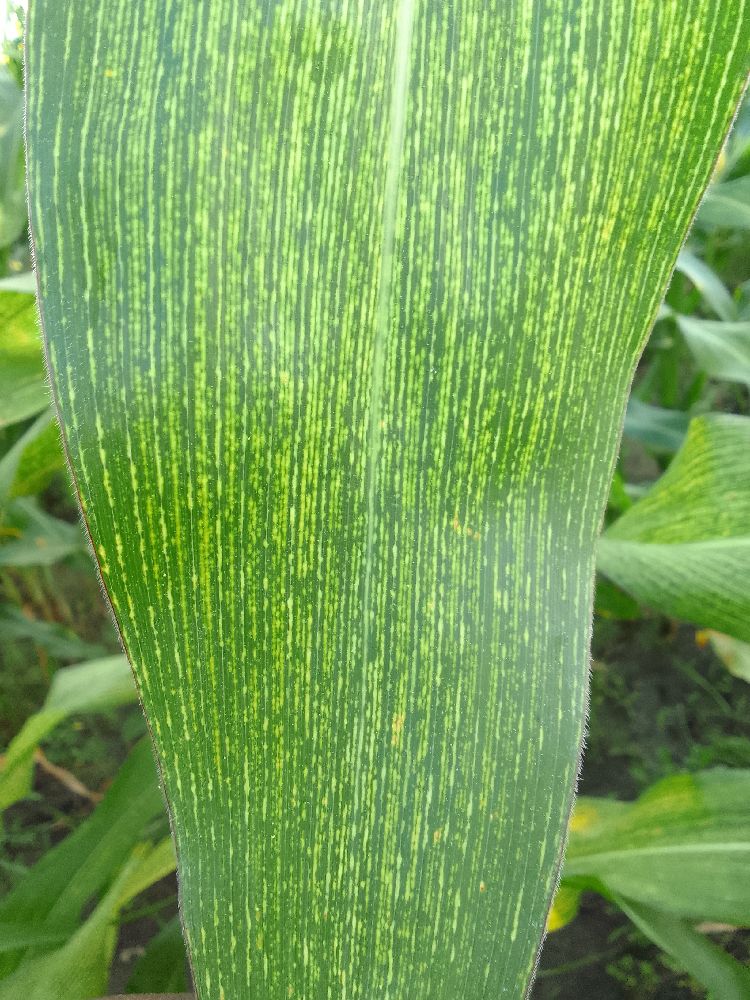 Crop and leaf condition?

maize, maize streak virus
